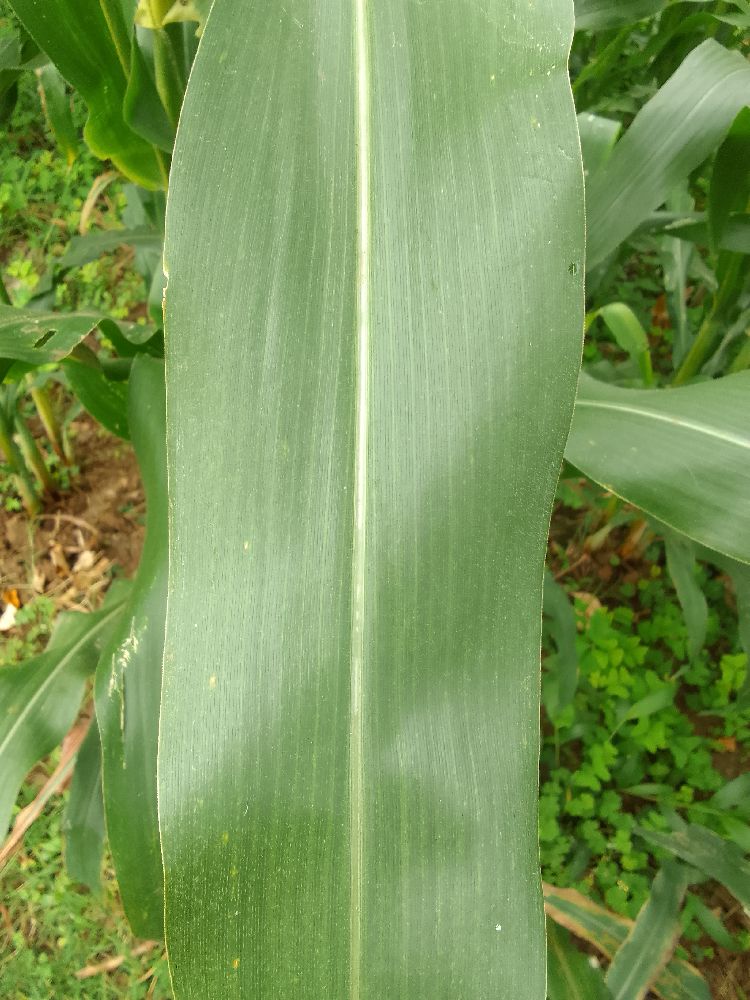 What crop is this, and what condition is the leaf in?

maize, healthy
